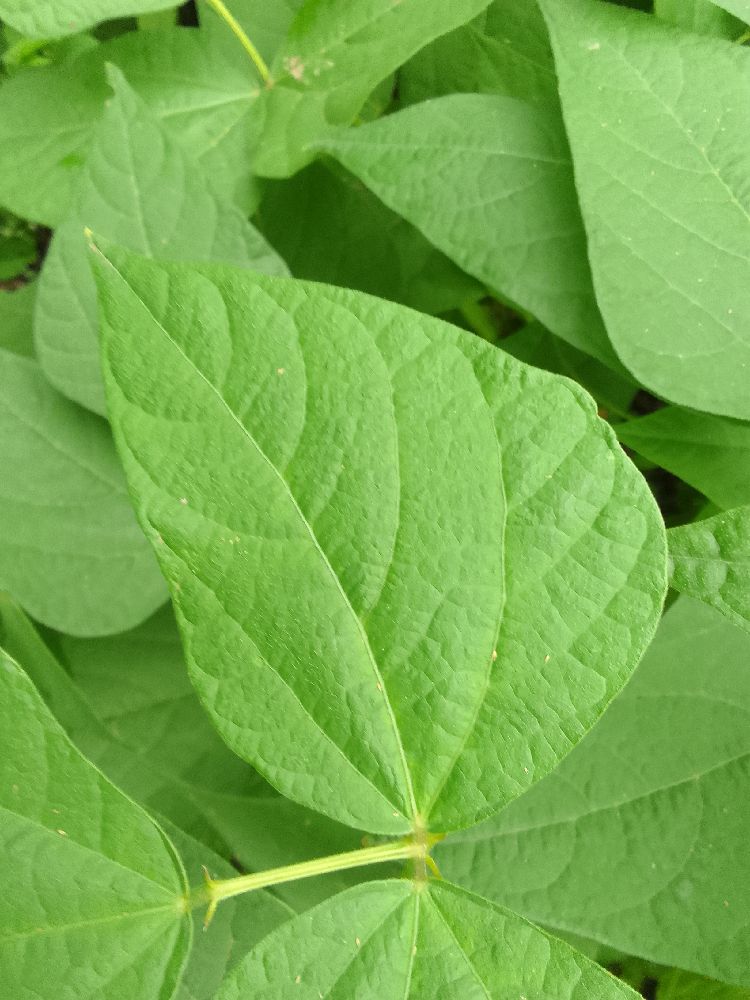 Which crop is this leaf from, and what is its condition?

common bean, healthy
